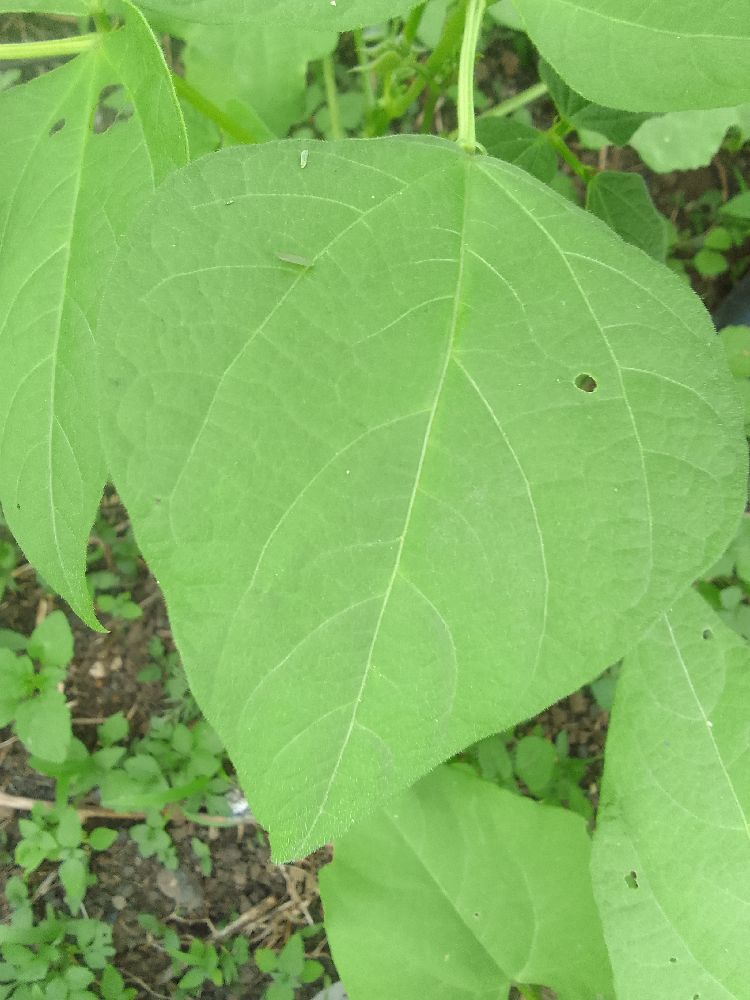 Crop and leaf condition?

common bean, healthy
